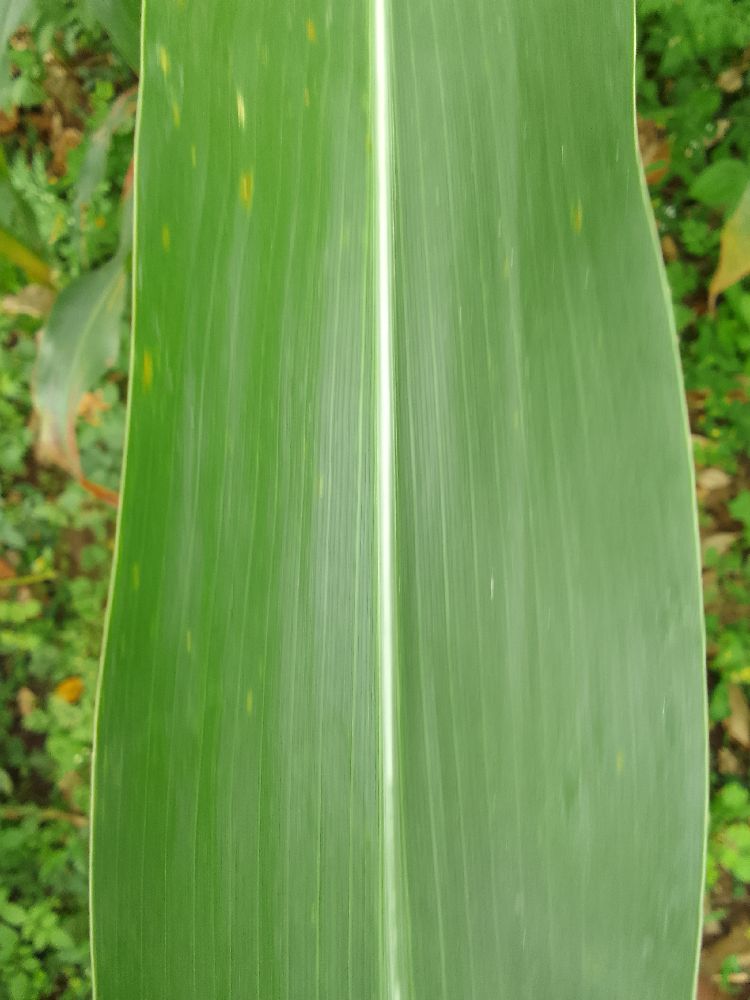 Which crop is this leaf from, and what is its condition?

maize, healthy
